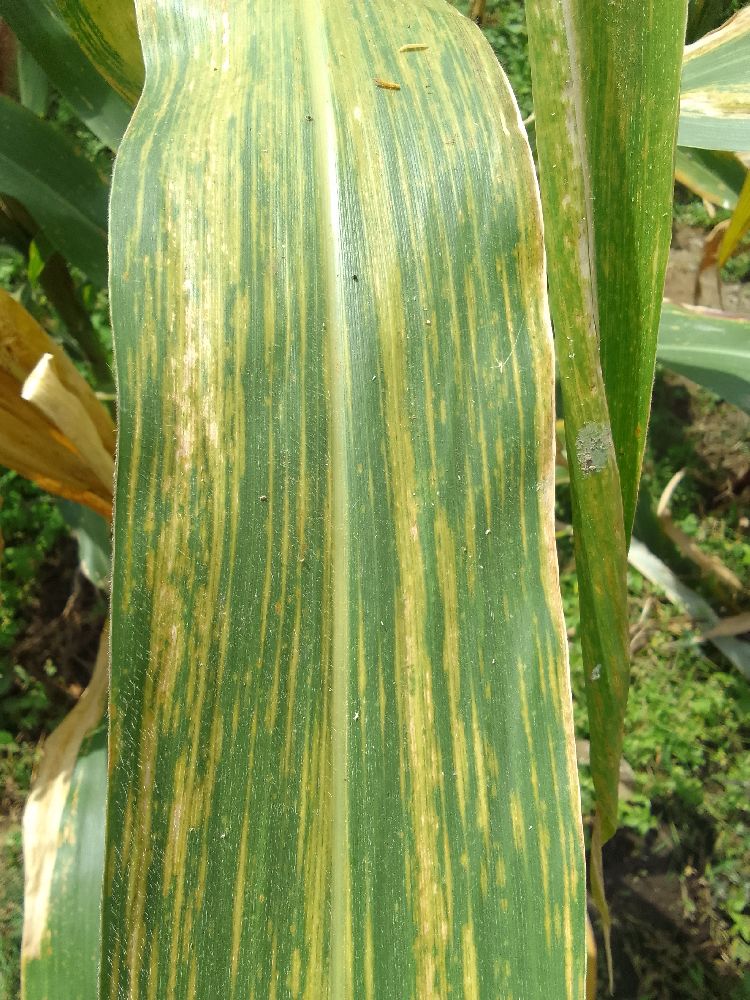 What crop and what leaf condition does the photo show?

maize, maize lethal necrosis
